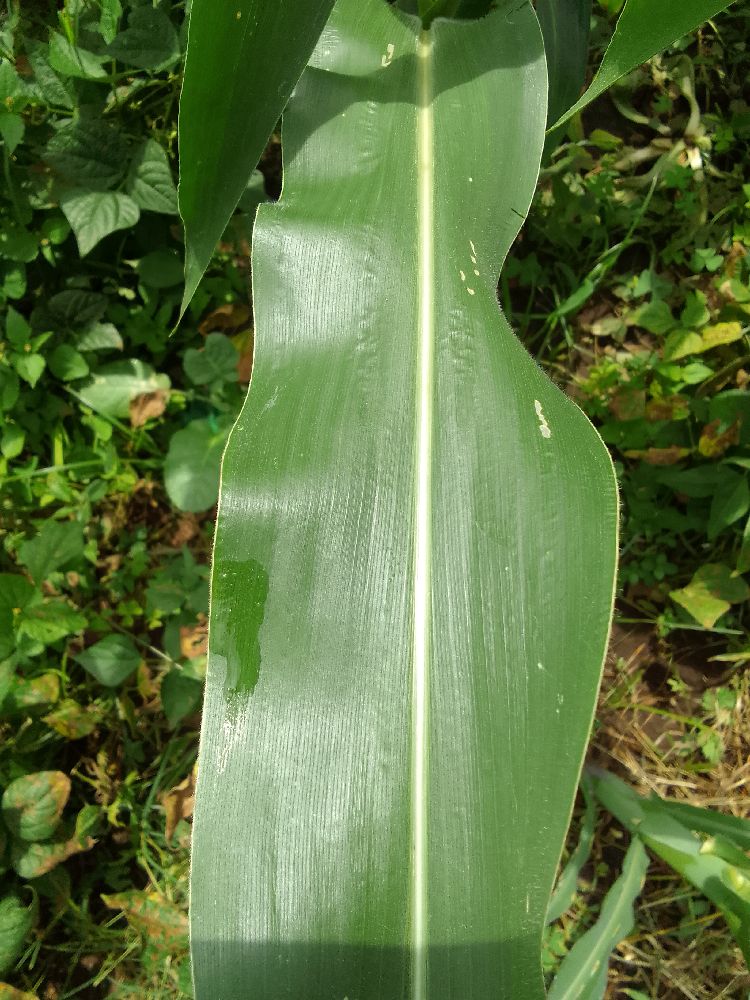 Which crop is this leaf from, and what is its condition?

maize, healthy
